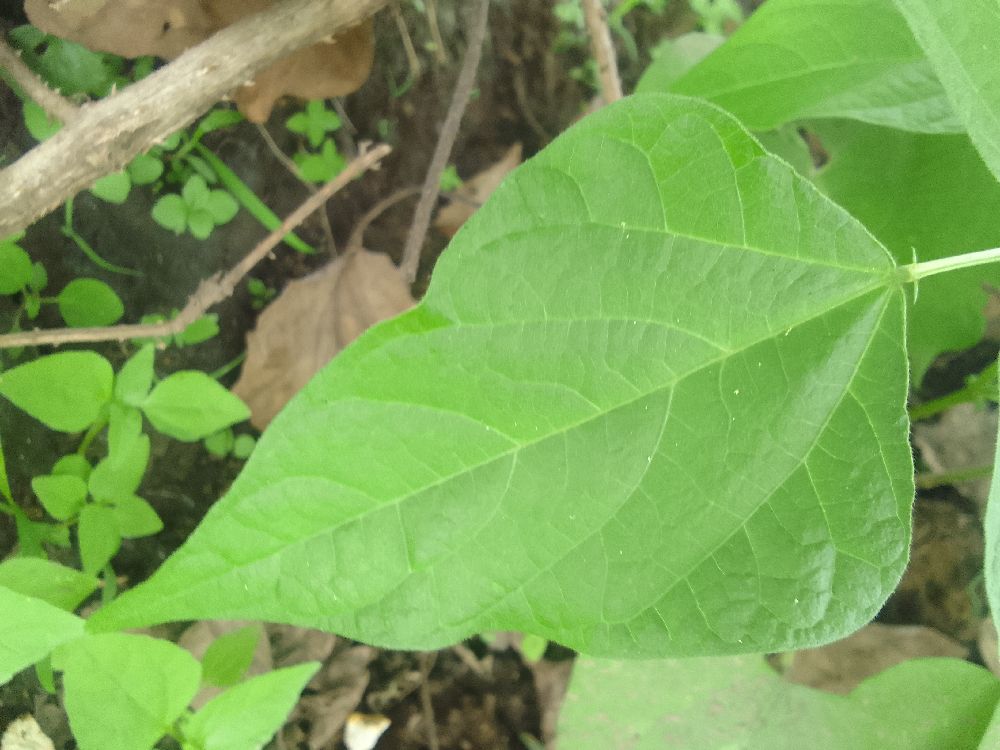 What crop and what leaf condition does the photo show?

common bean, healthy
